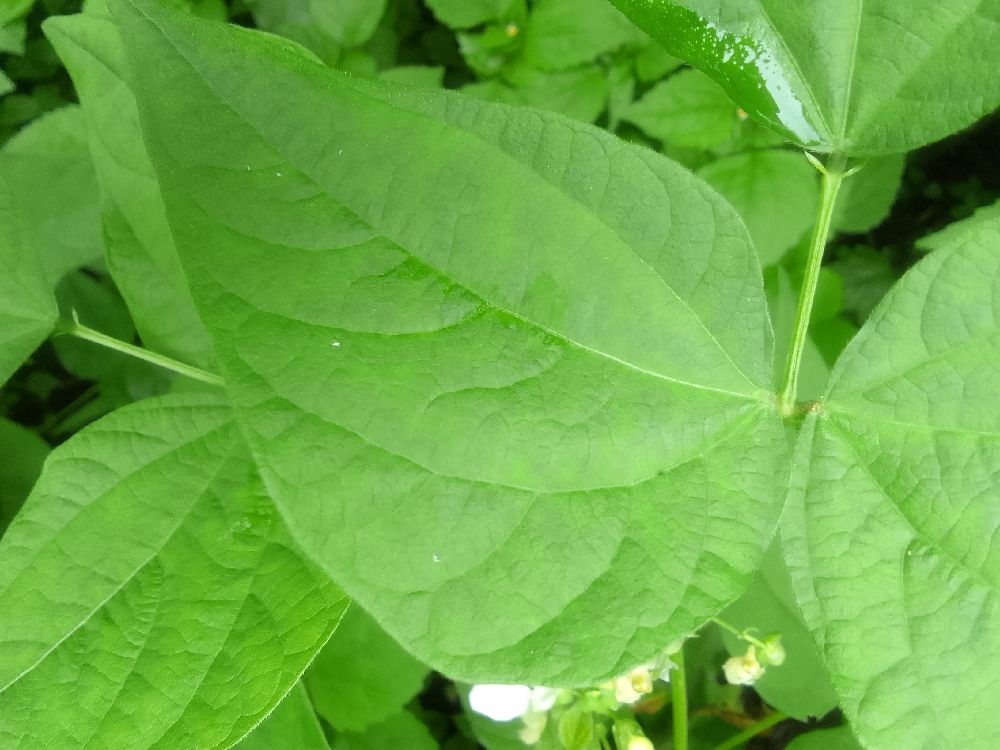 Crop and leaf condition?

common bean, healthy
